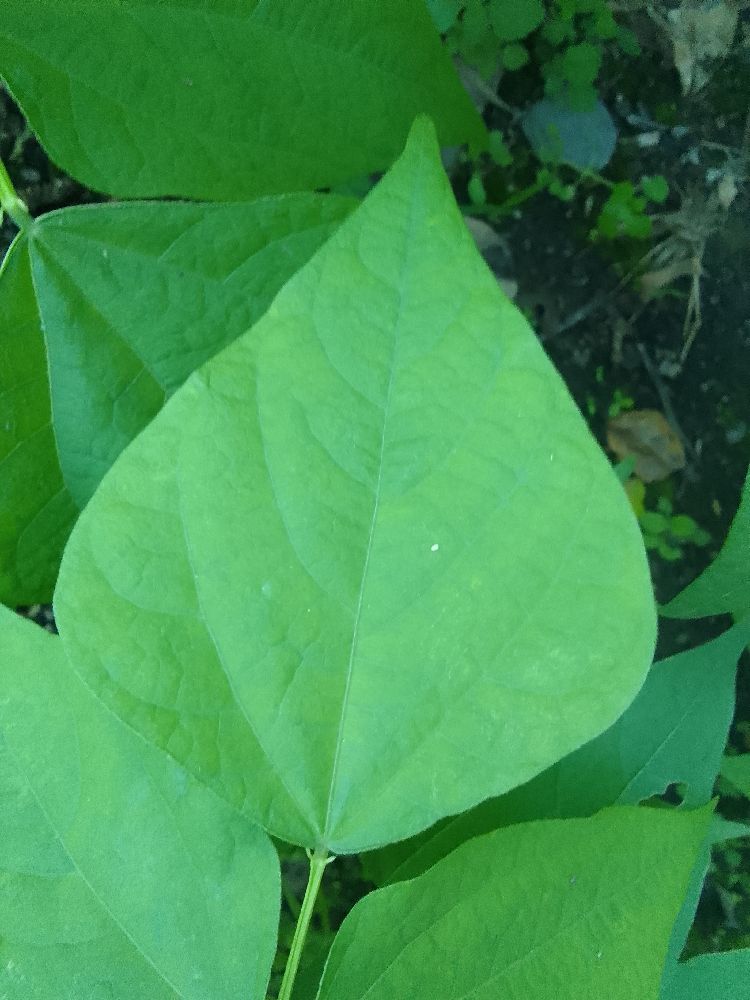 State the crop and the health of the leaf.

common bean, healthy
